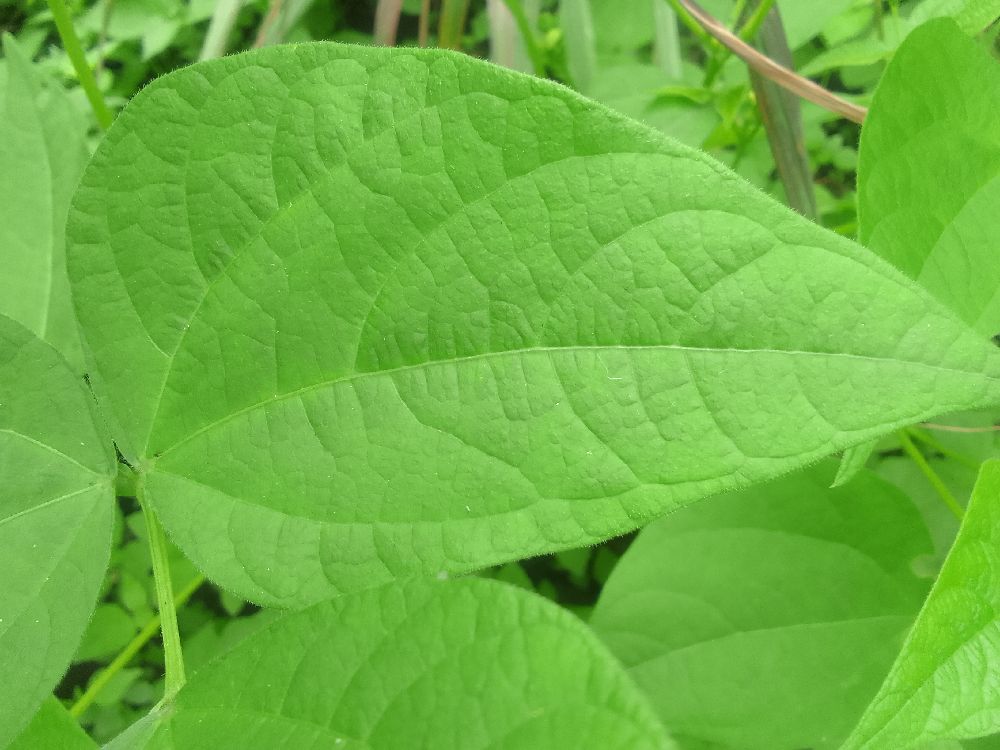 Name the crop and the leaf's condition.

common bean, healthy
